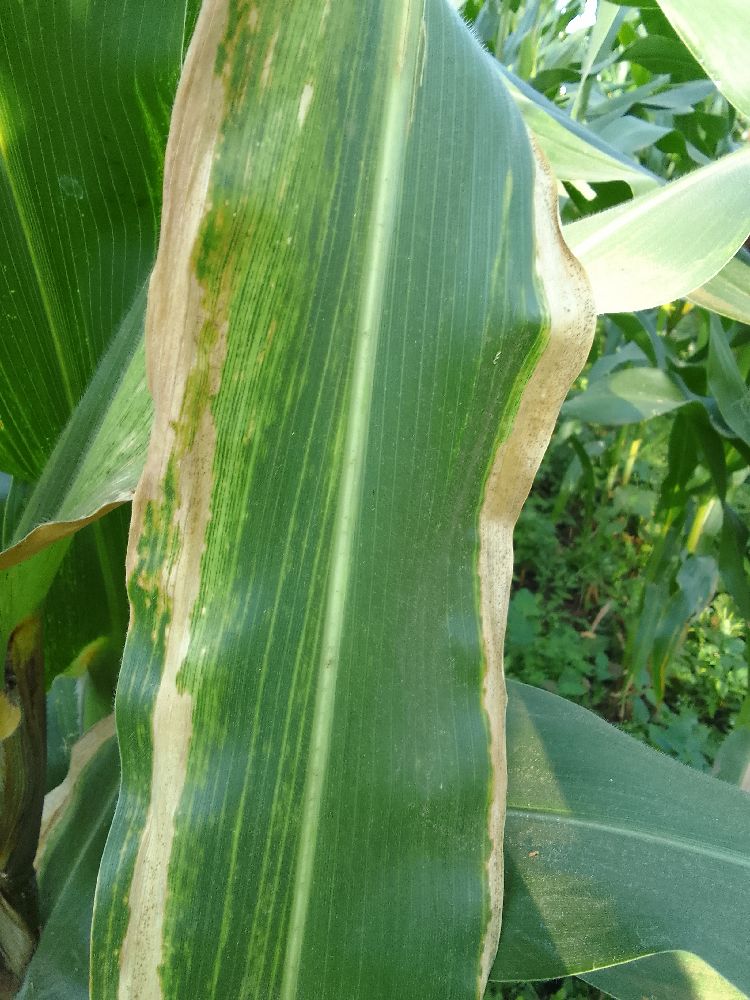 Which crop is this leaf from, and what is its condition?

maize, maize lethal necrosis
